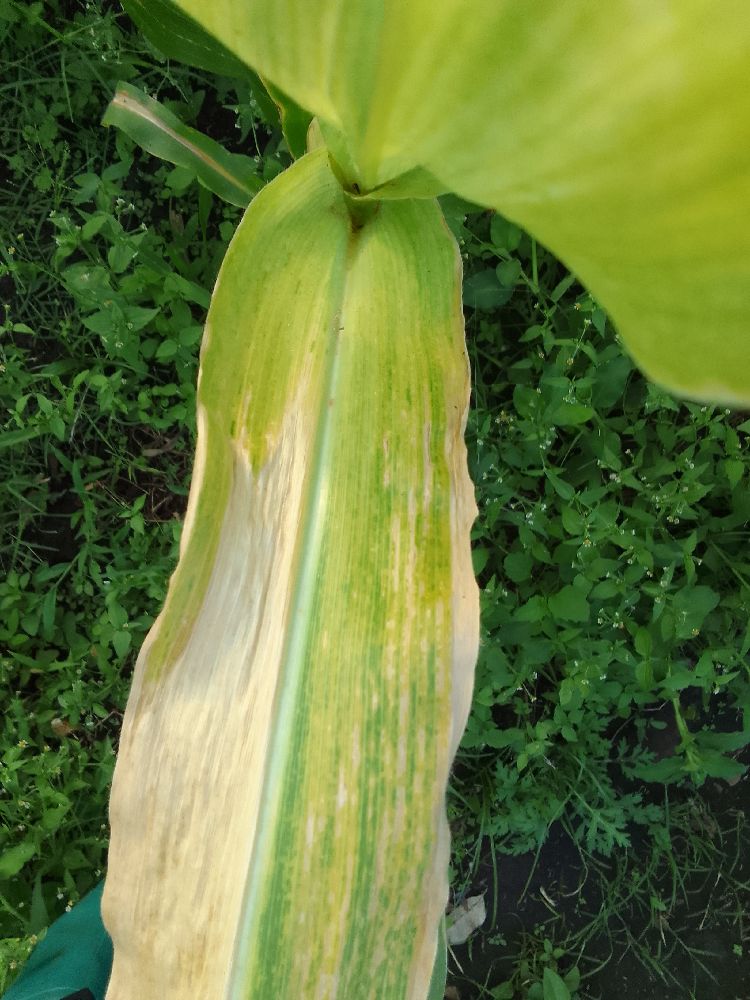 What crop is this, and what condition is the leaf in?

maize, maize lethal necrosis
